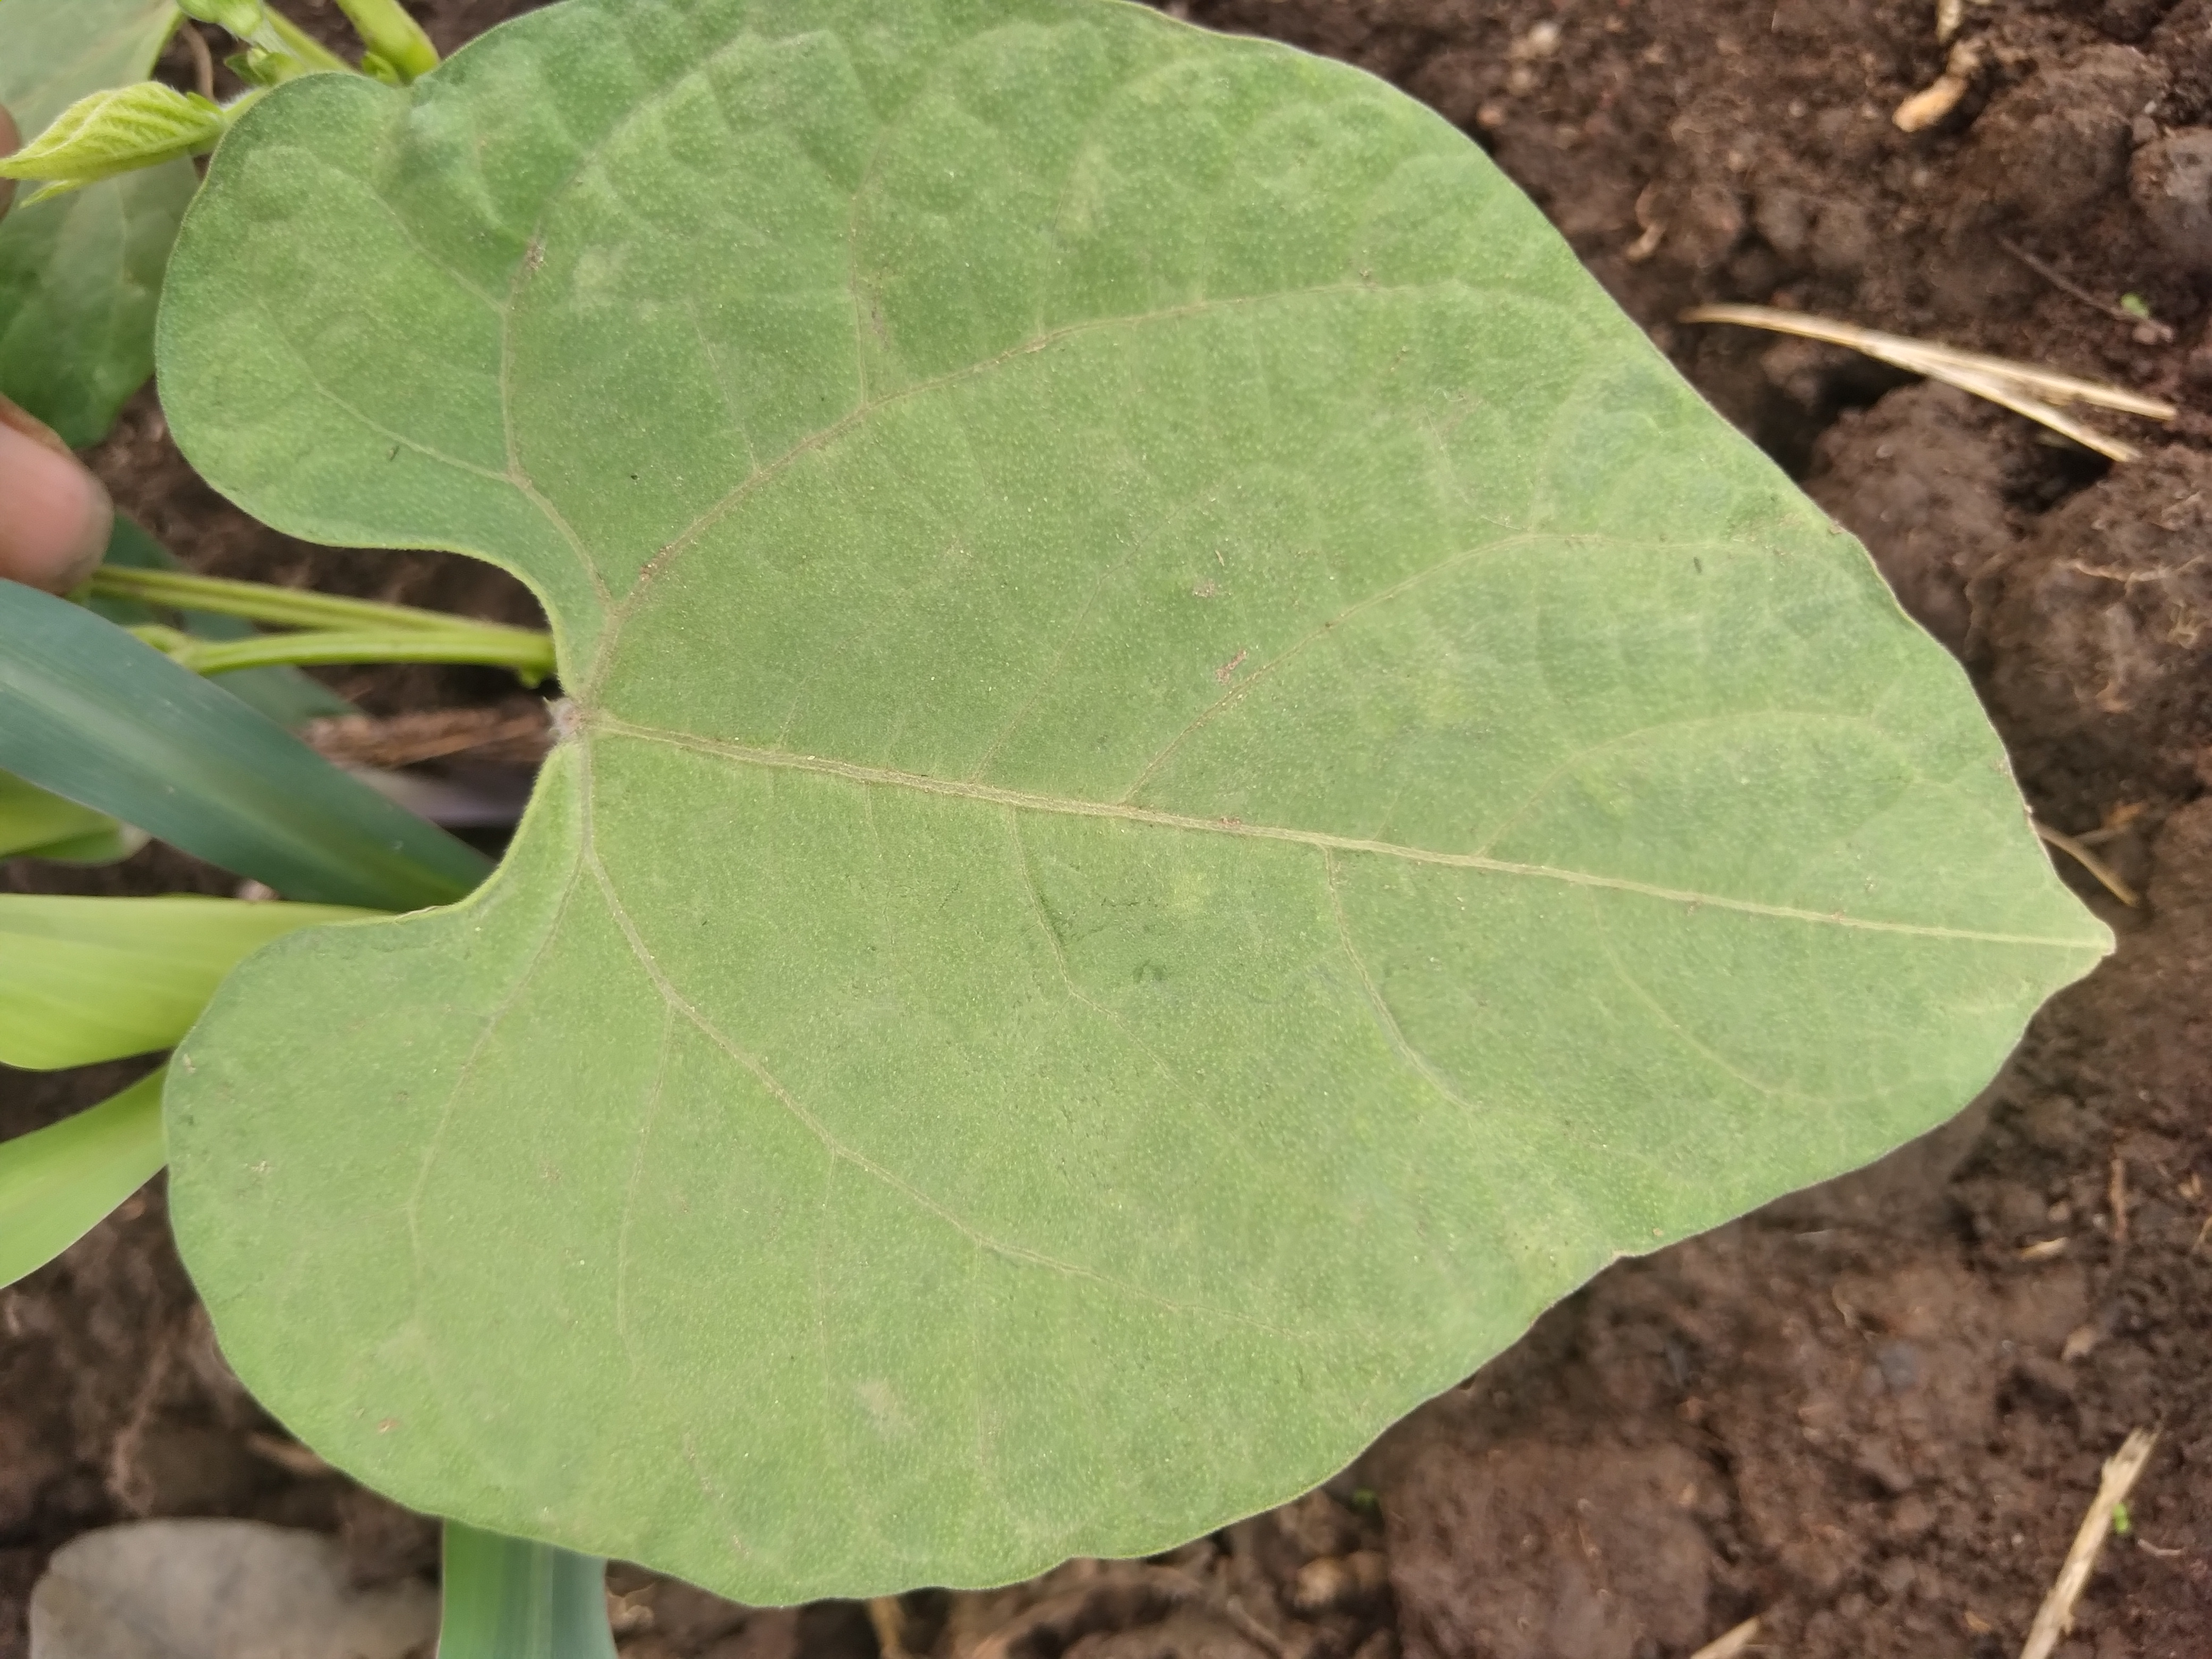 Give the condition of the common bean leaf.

healthy
